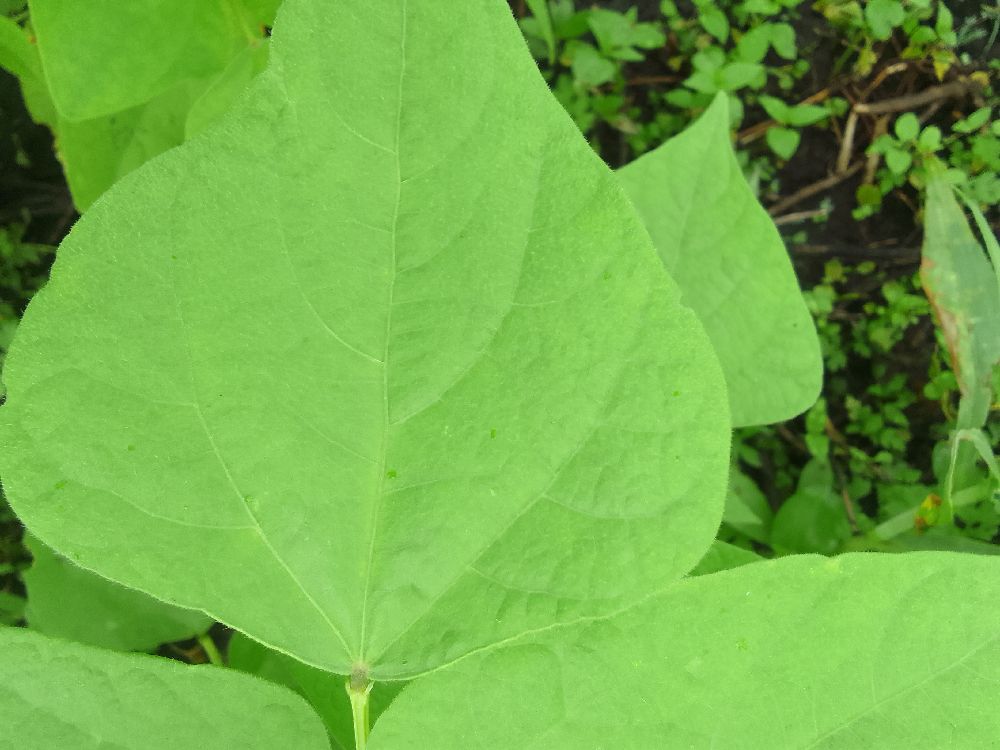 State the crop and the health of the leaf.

common bean, healthy
